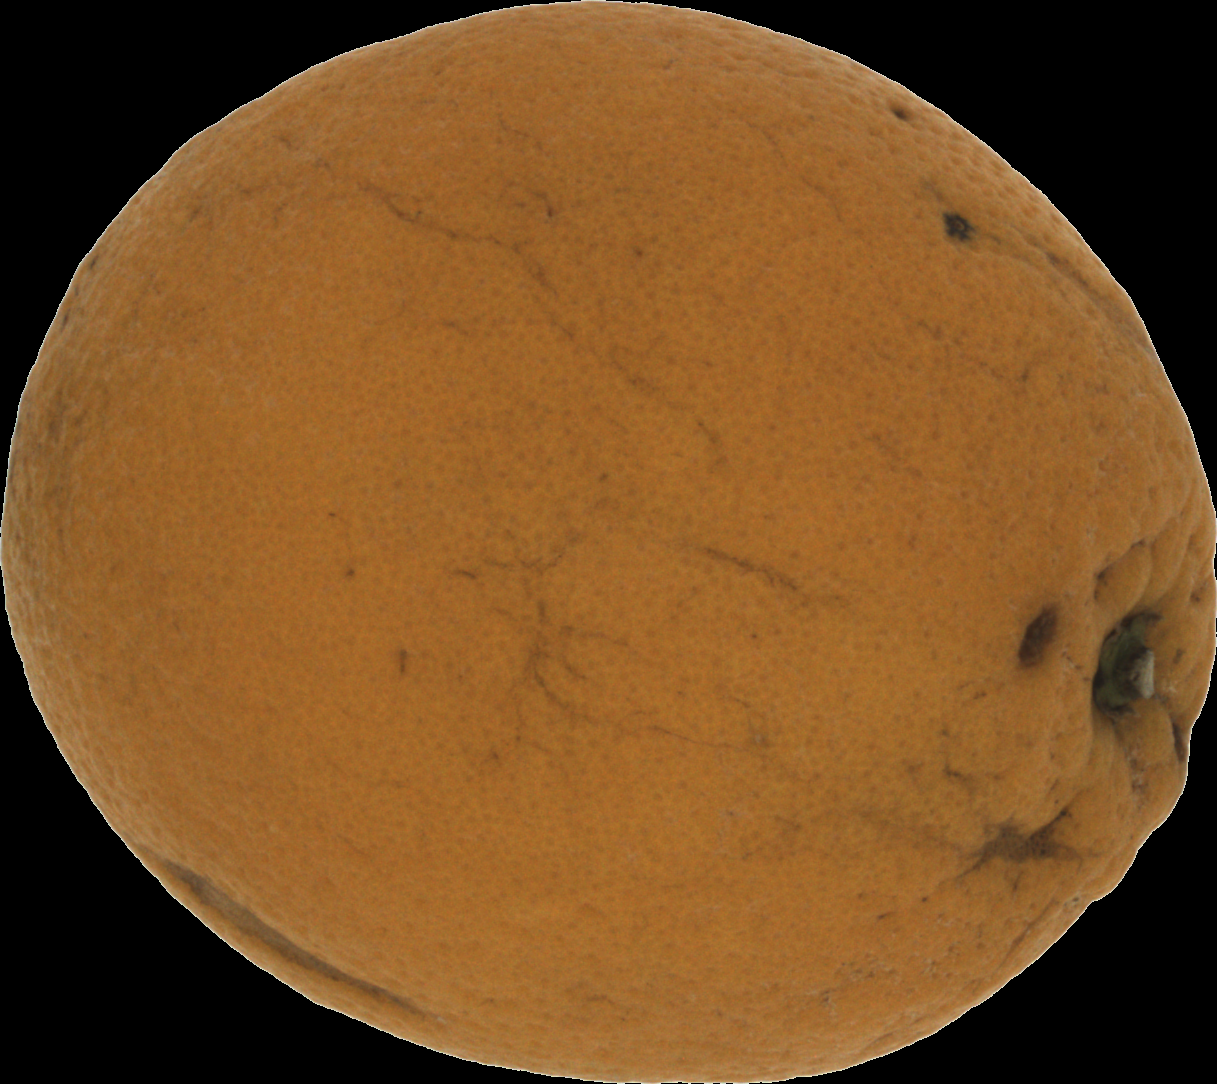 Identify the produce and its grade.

orange, bad
